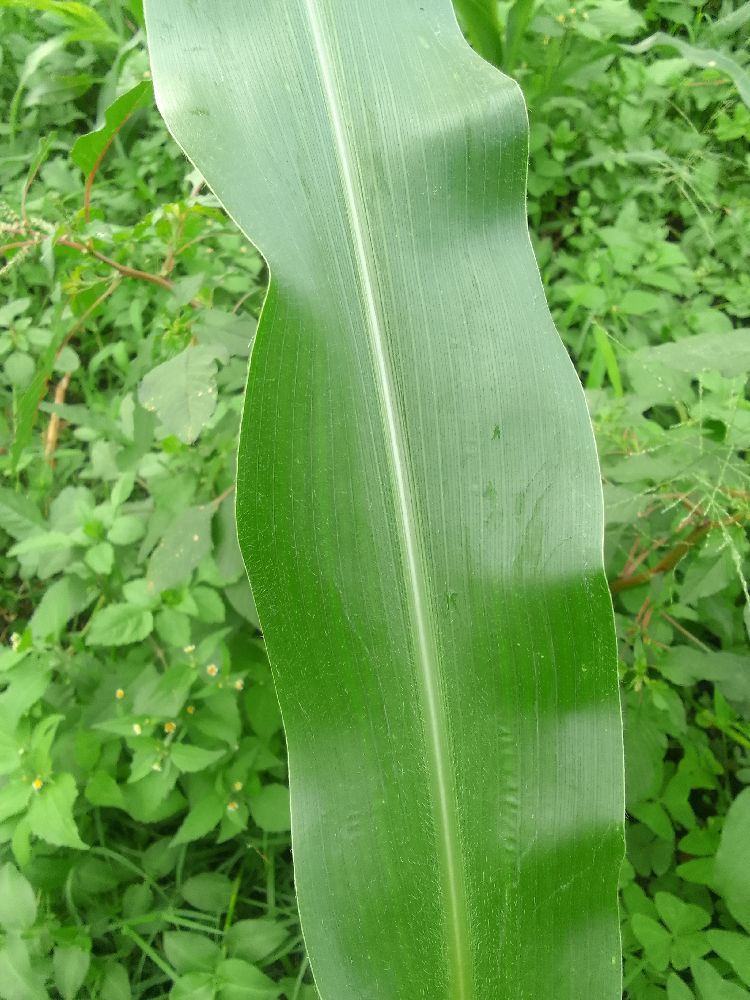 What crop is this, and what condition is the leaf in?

maize, healthy
